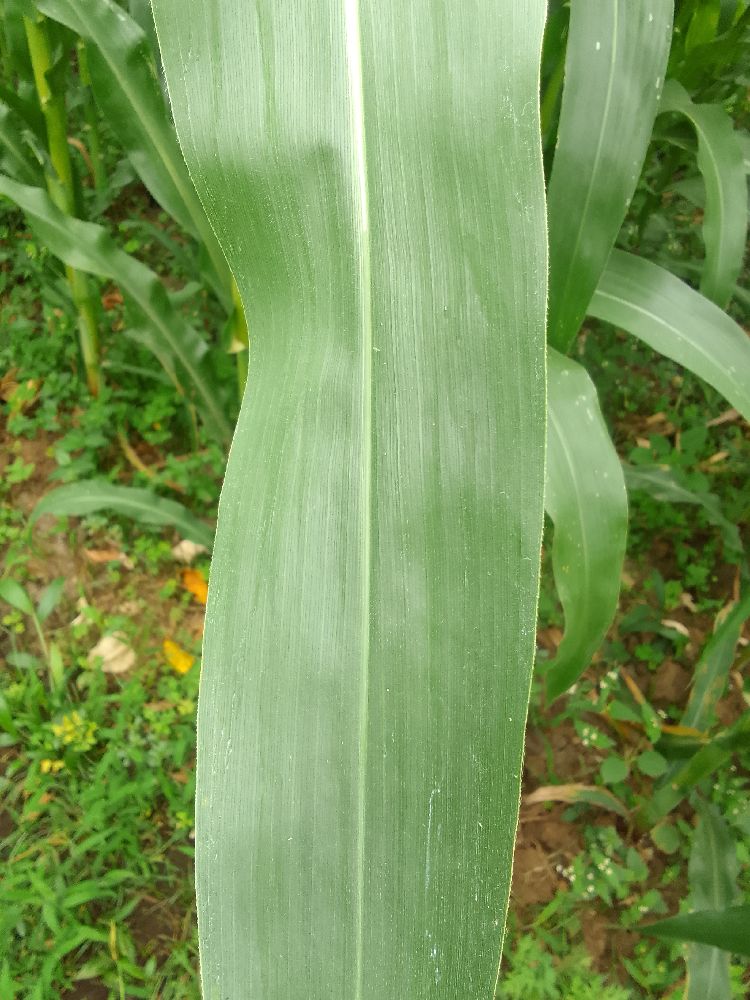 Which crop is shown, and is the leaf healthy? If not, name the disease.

maize, healthy
